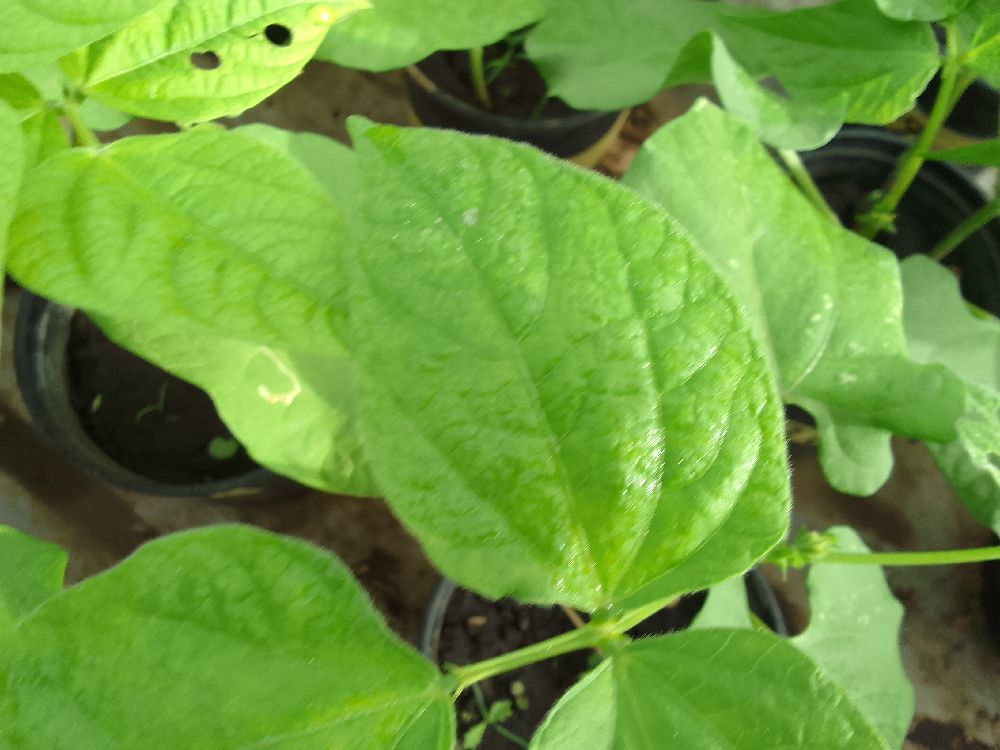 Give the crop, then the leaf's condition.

common bean, healthy
